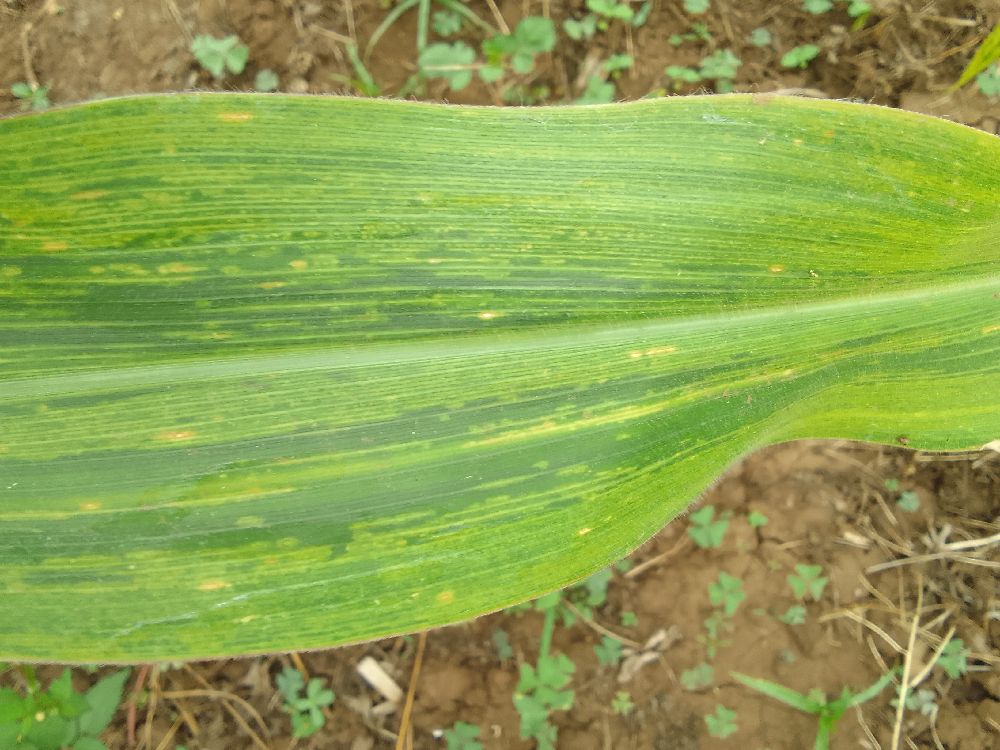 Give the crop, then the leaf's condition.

maize, maize lethal necrosis
